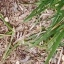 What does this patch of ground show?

grass
